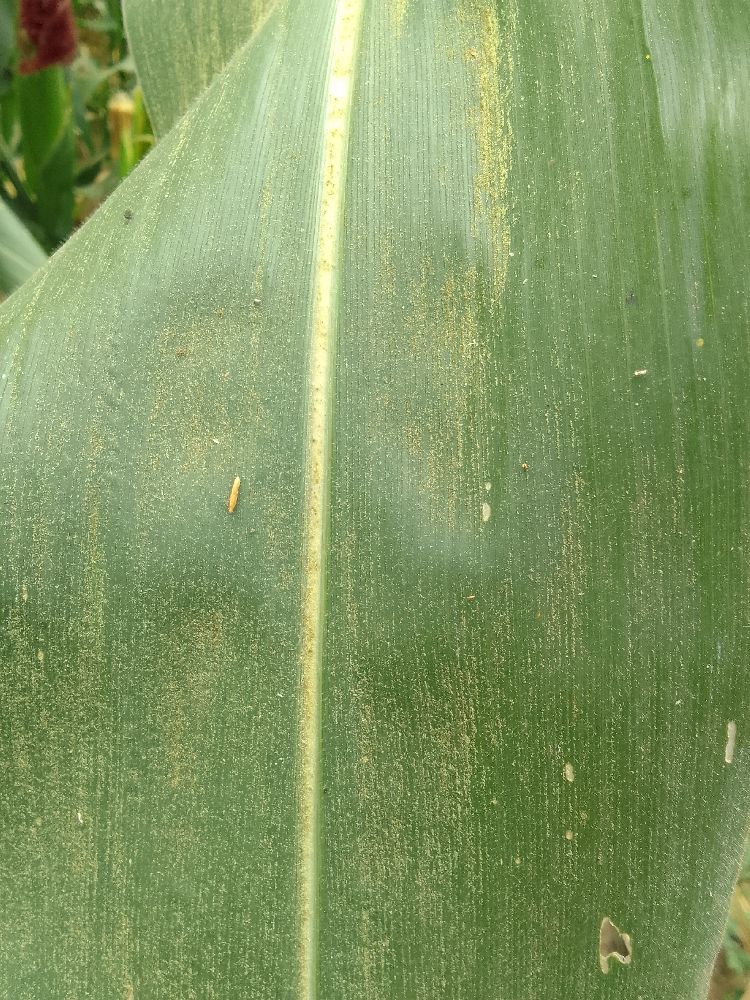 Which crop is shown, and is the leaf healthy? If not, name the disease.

maize, healthy
